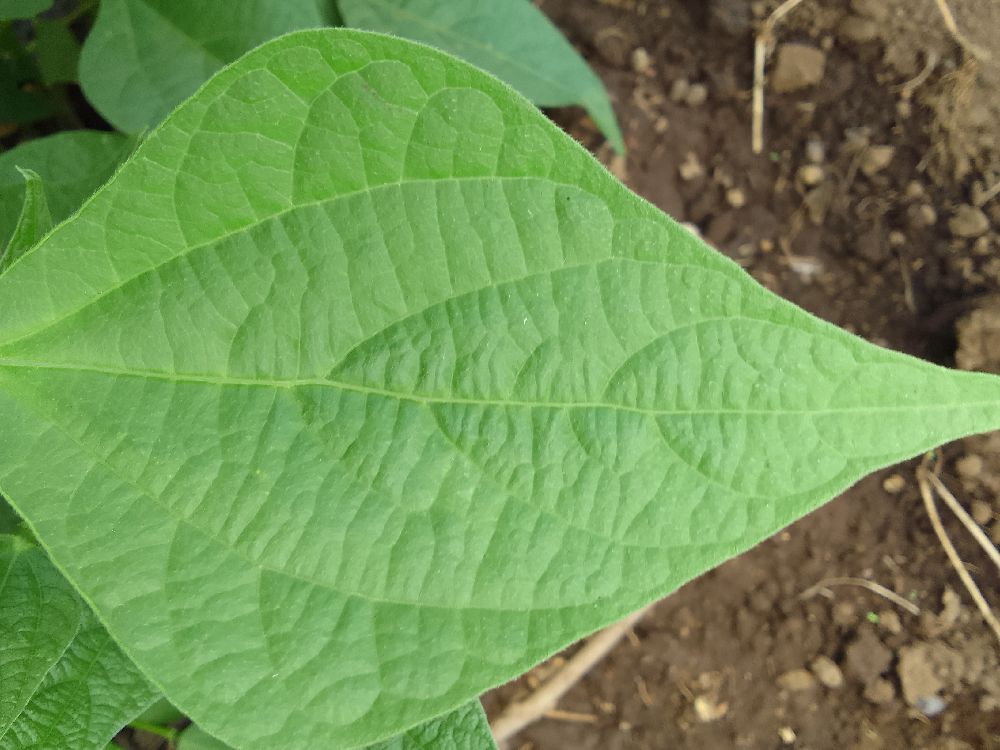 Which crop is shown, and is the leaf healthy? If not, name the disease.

common bean, healthy
